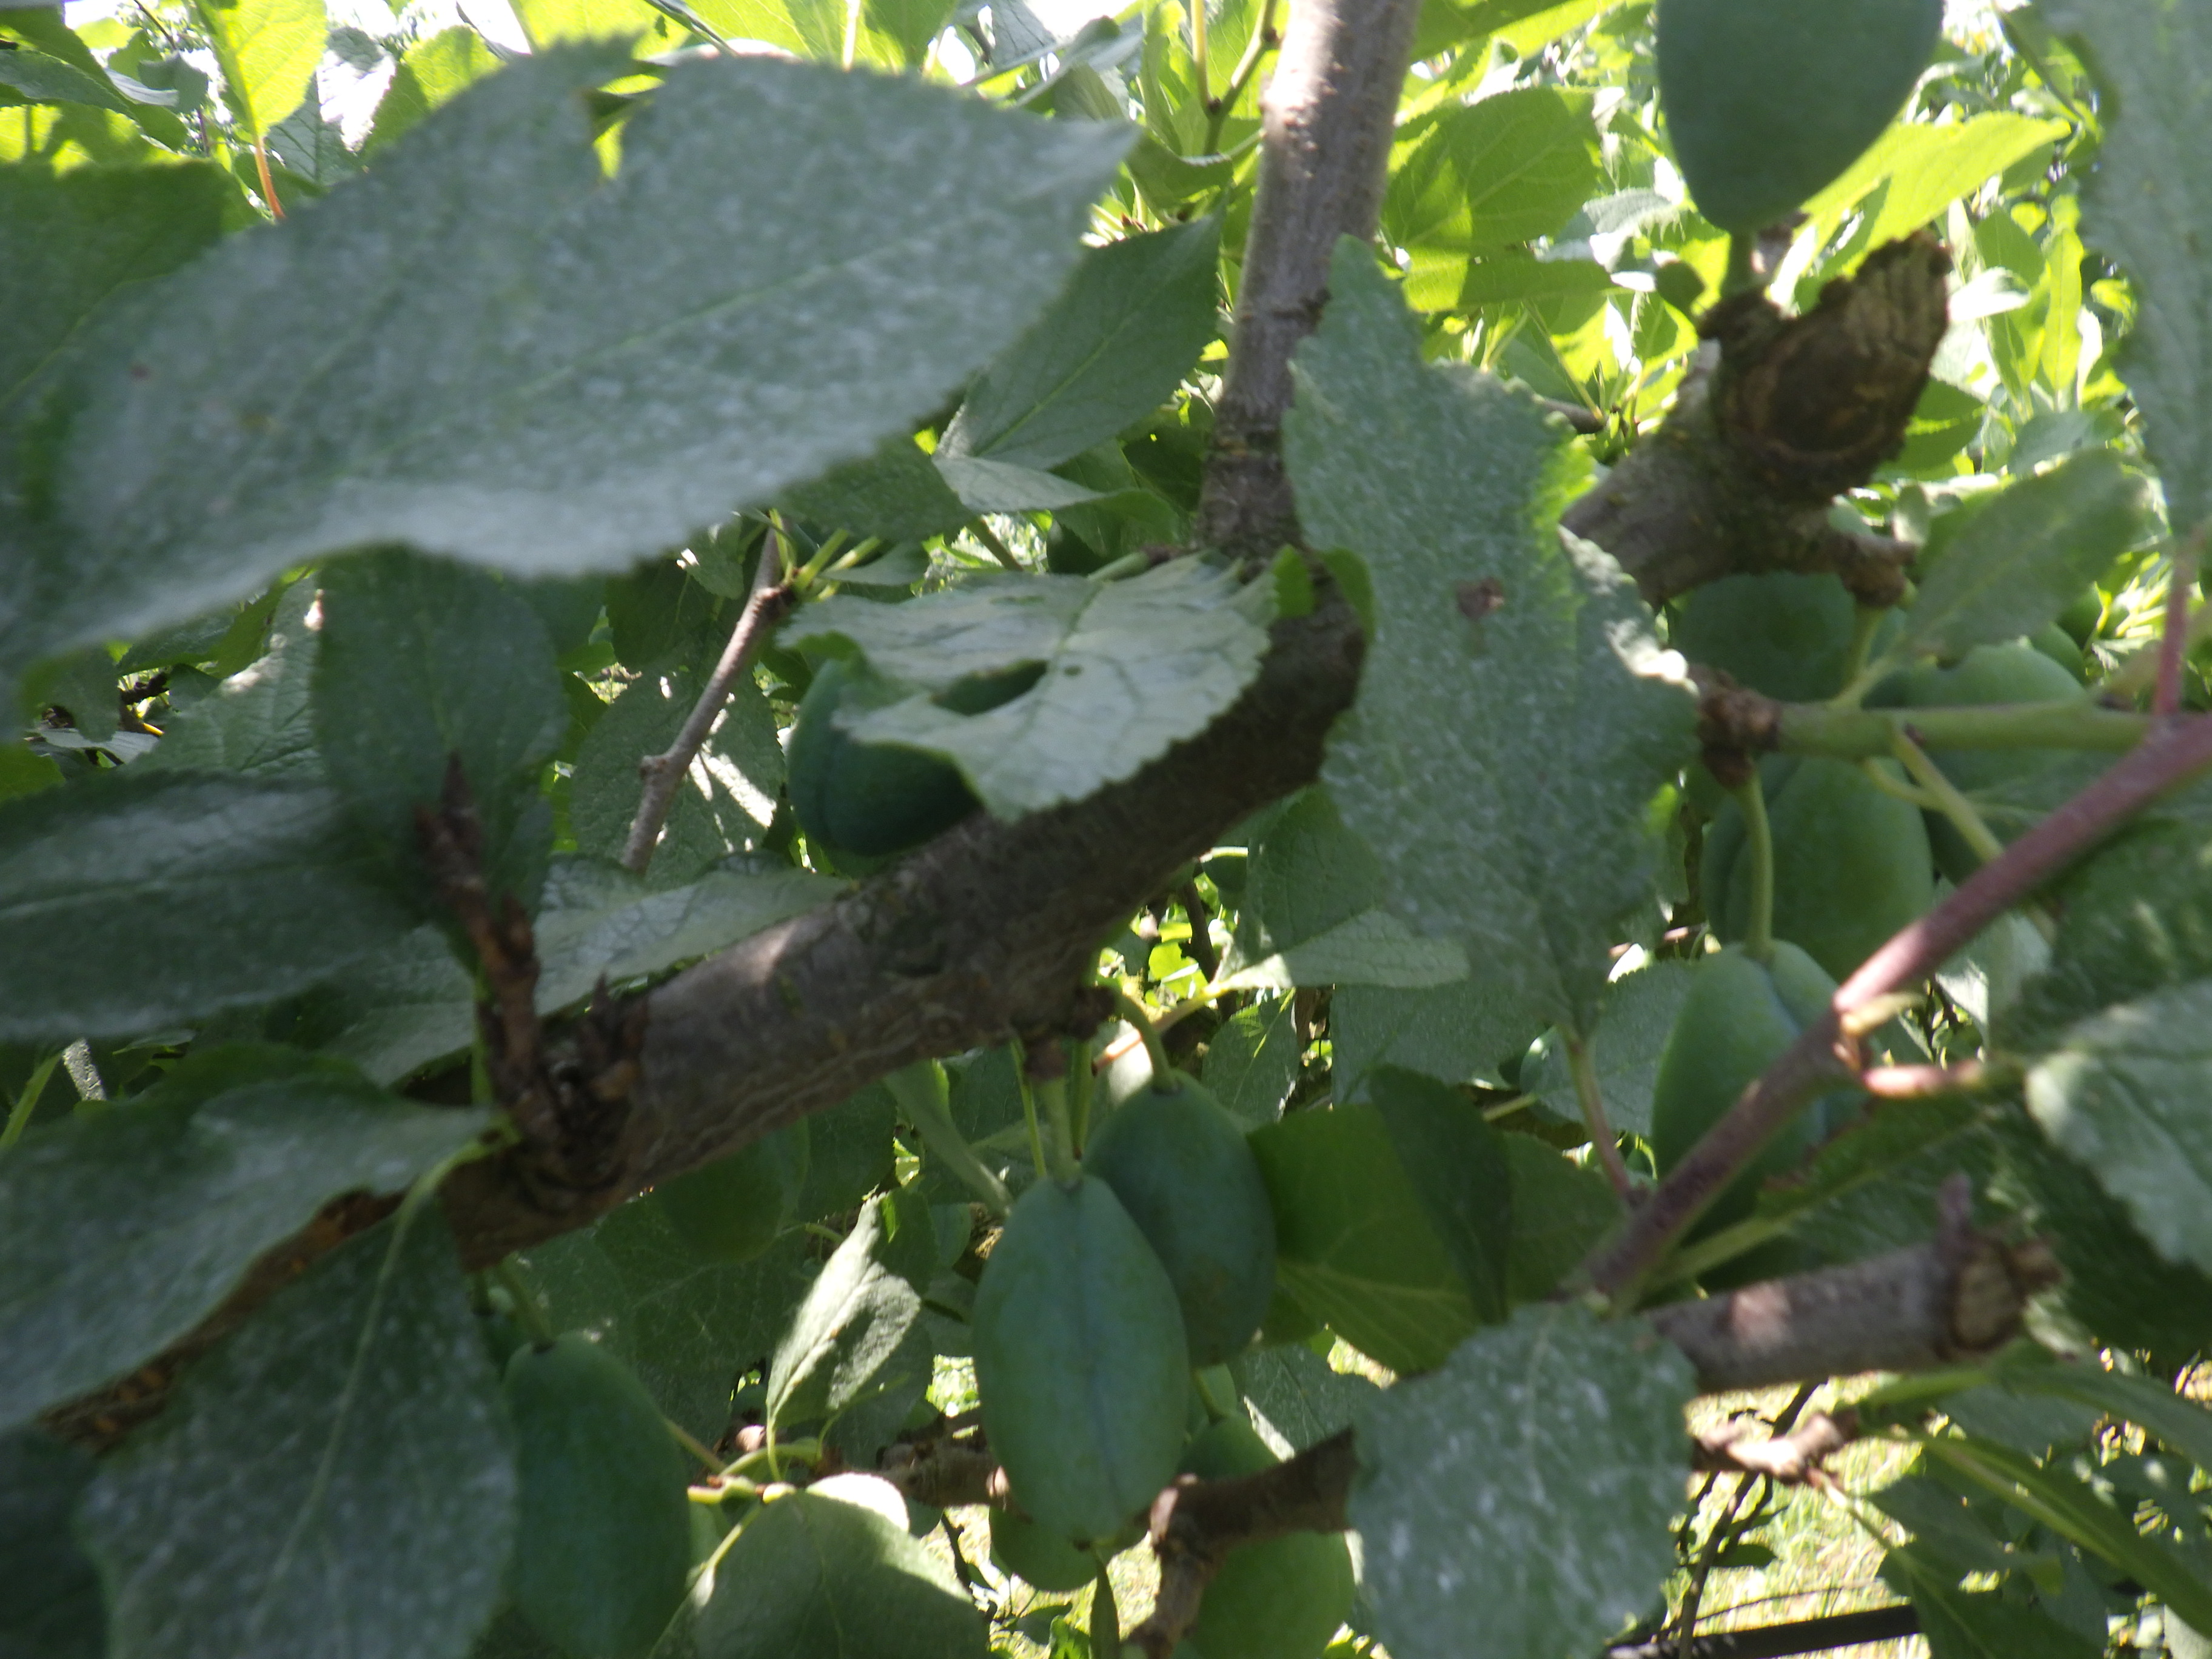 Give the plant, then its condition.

plum, mechanical damage, shot hole disease
